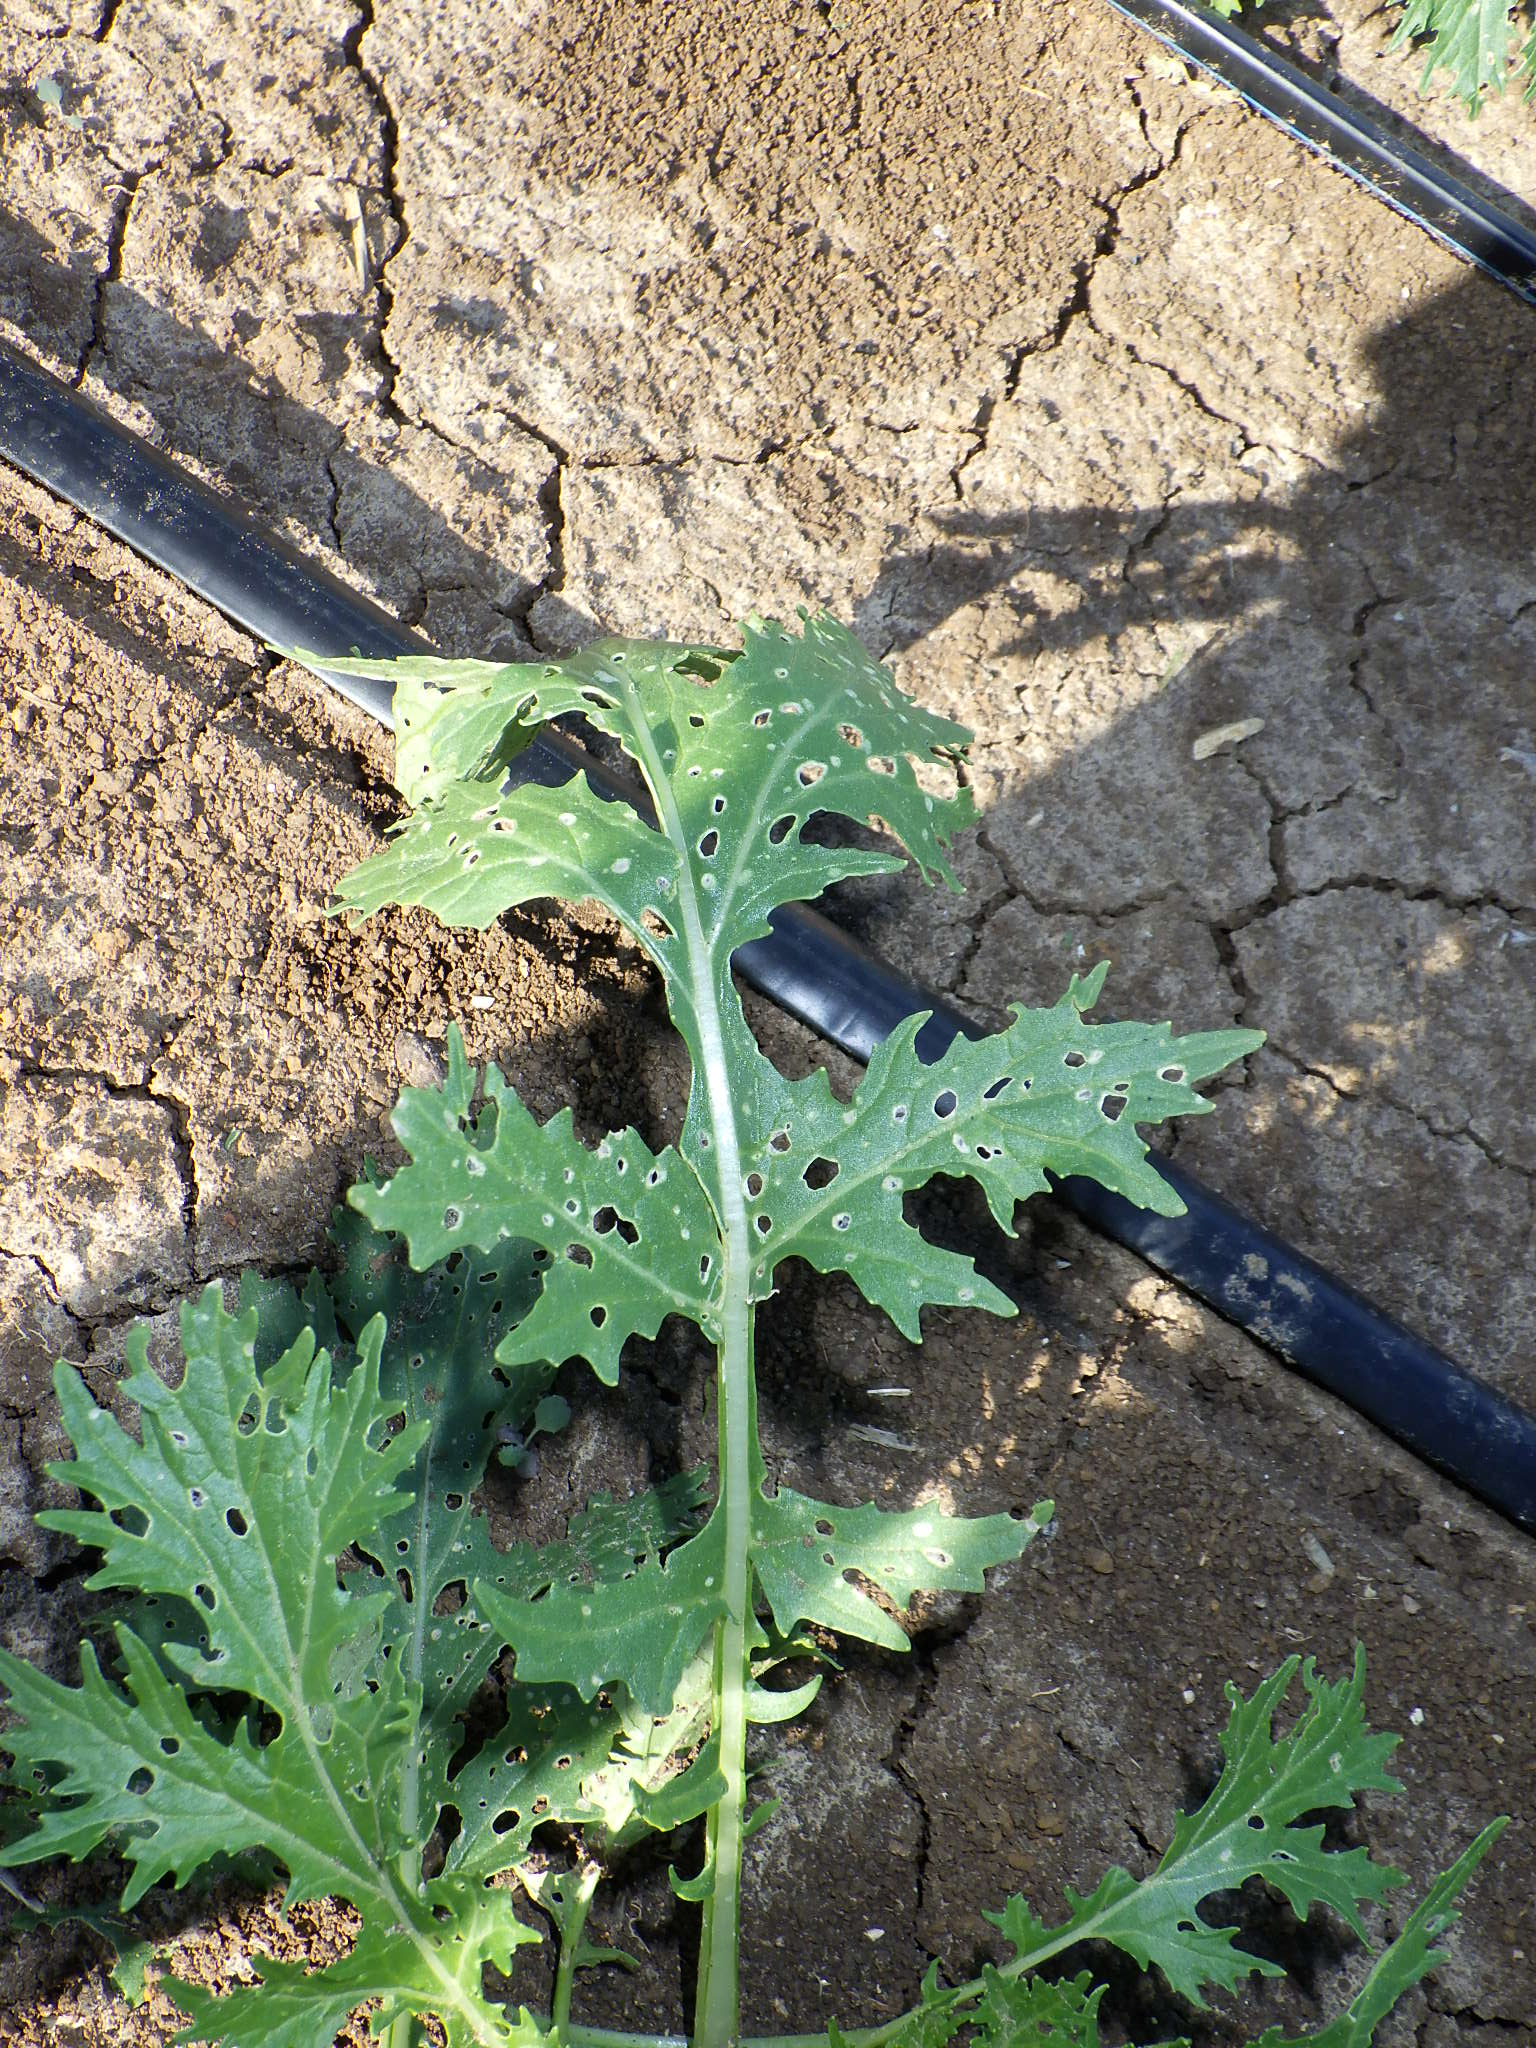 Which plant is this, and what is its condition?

mizuna, altica
